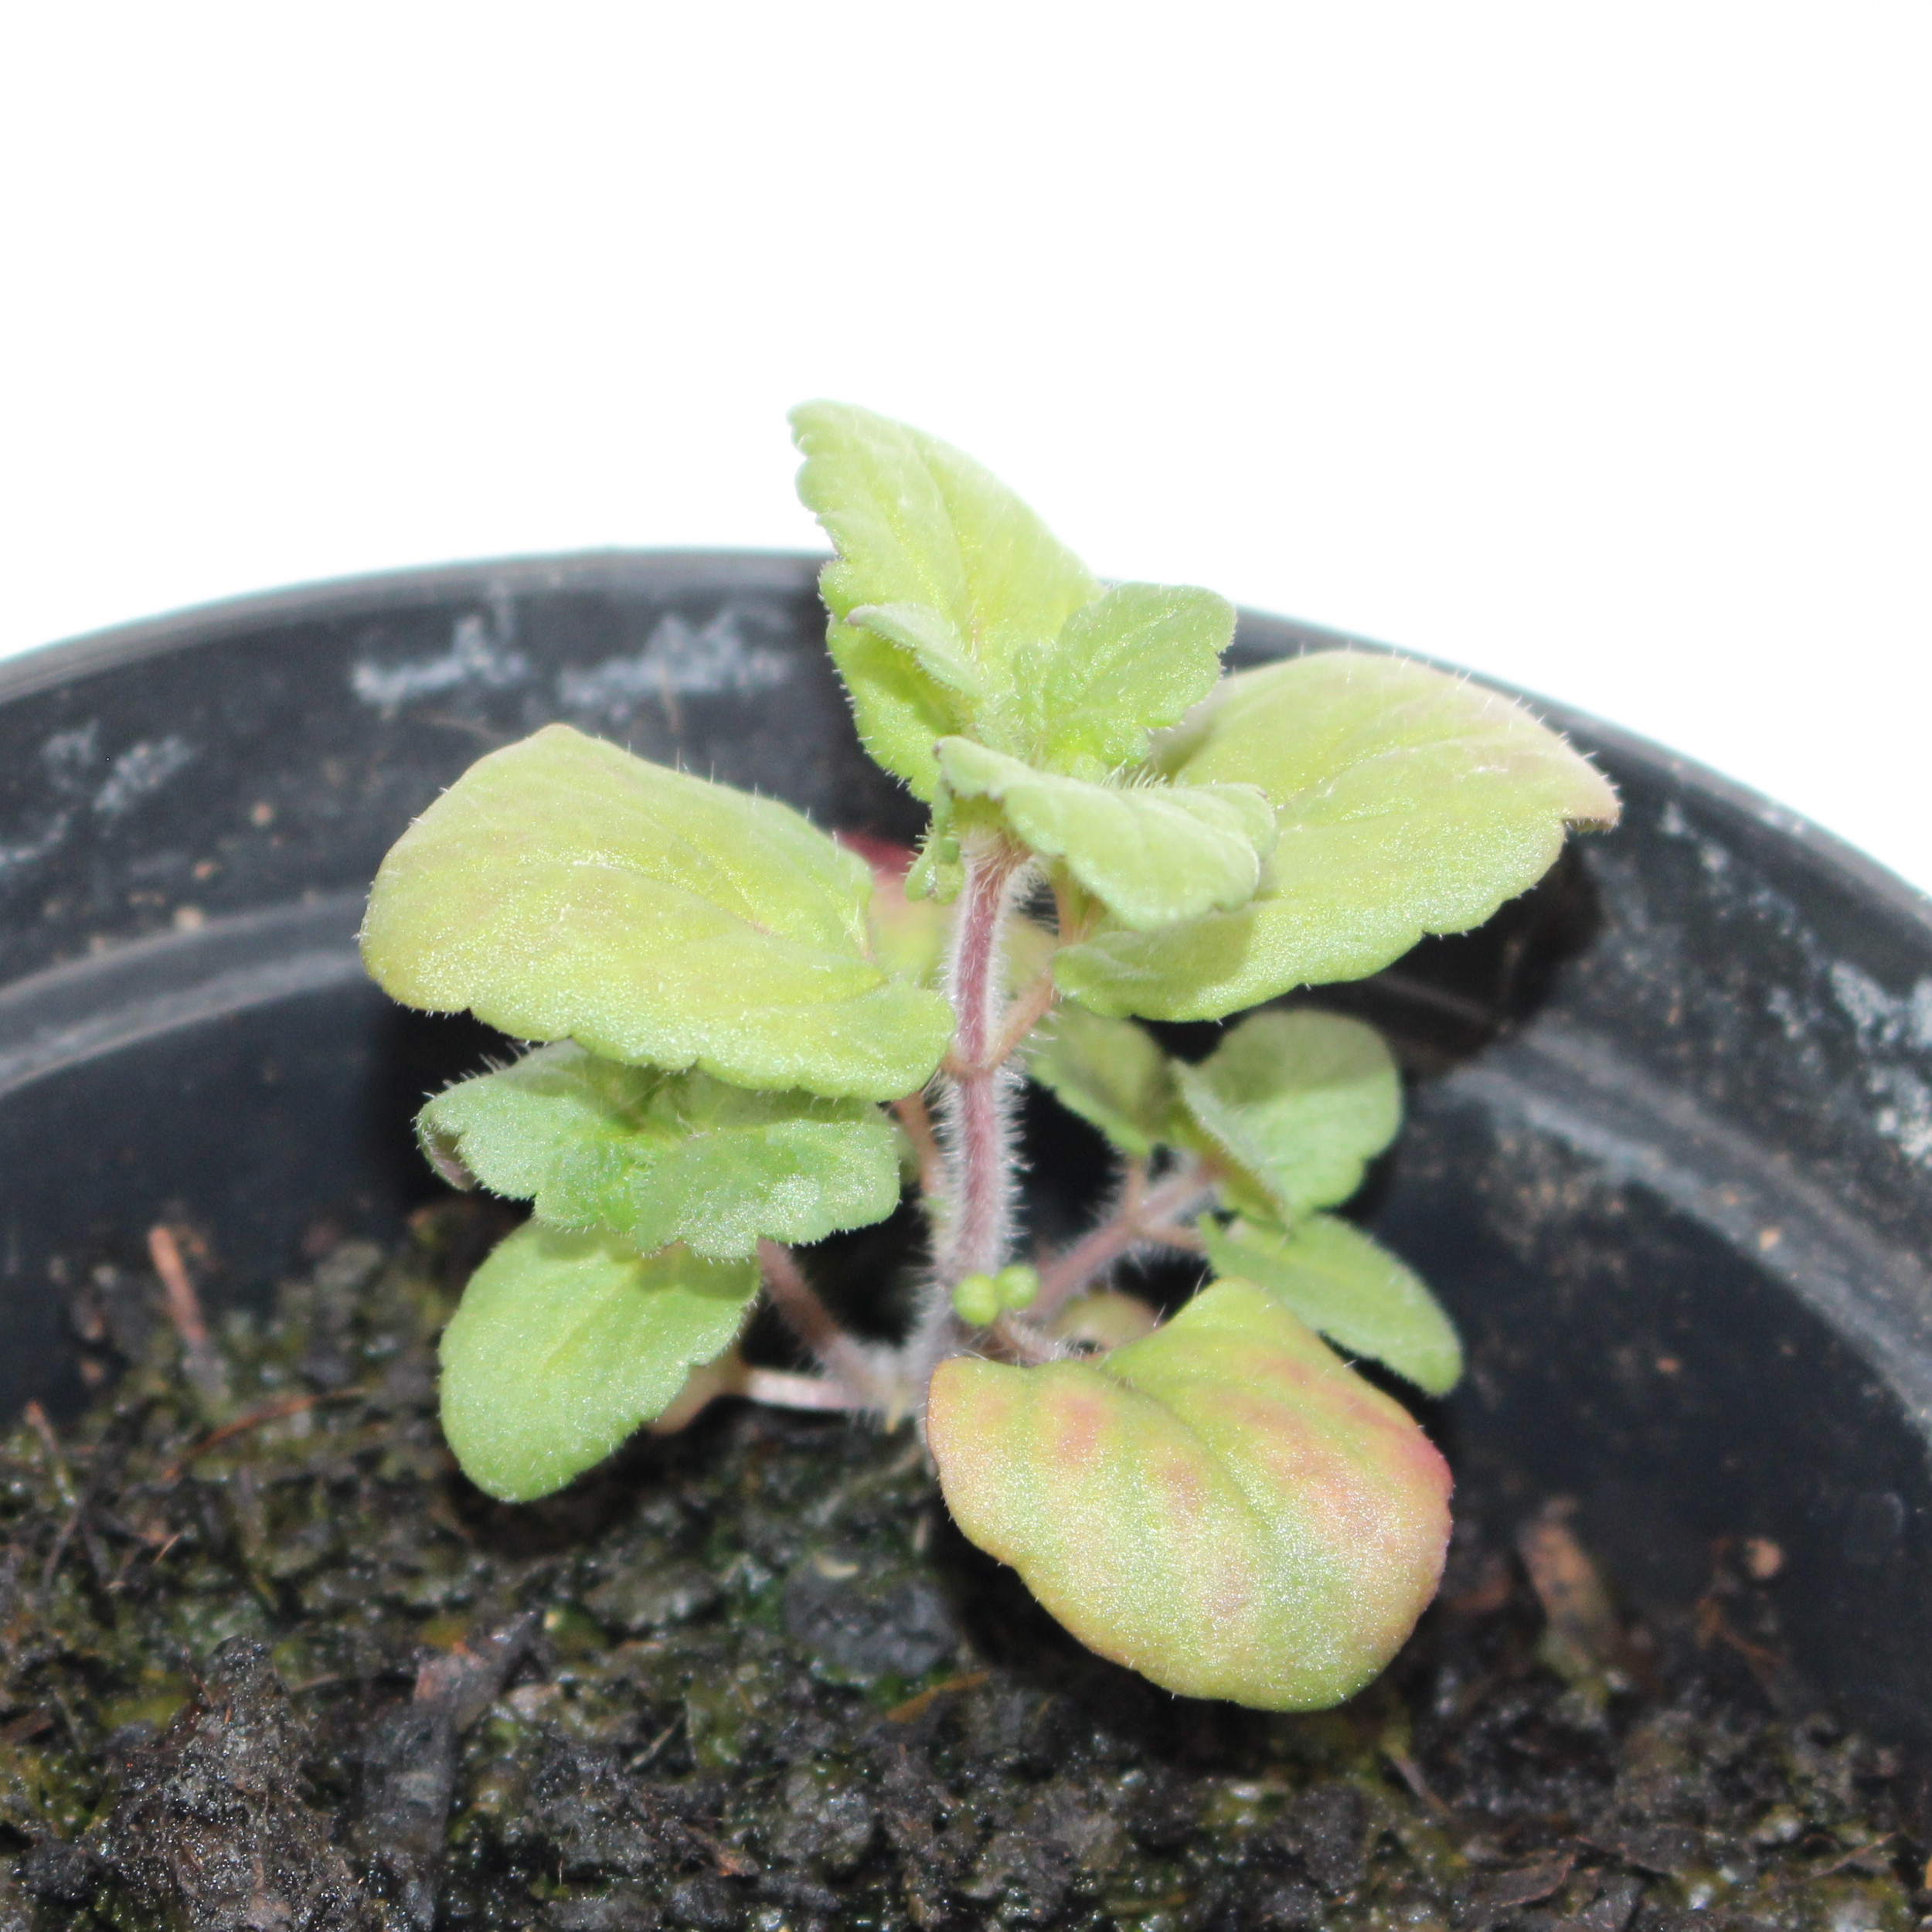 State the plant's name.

Veronica persica
